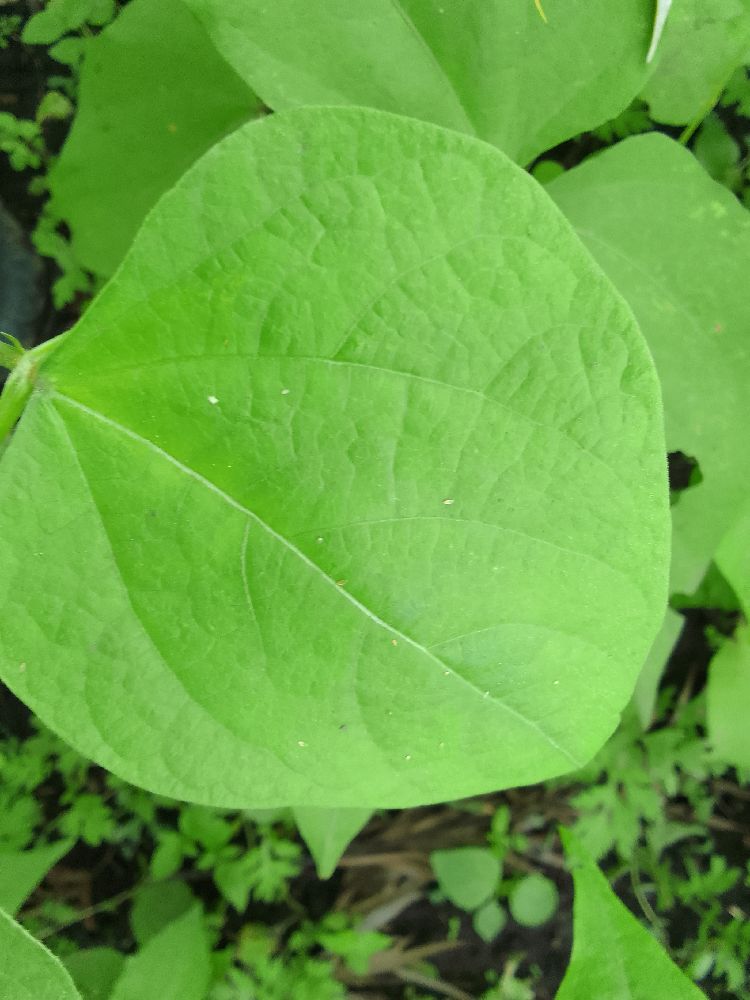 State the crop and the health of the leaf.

common bean, healthy
